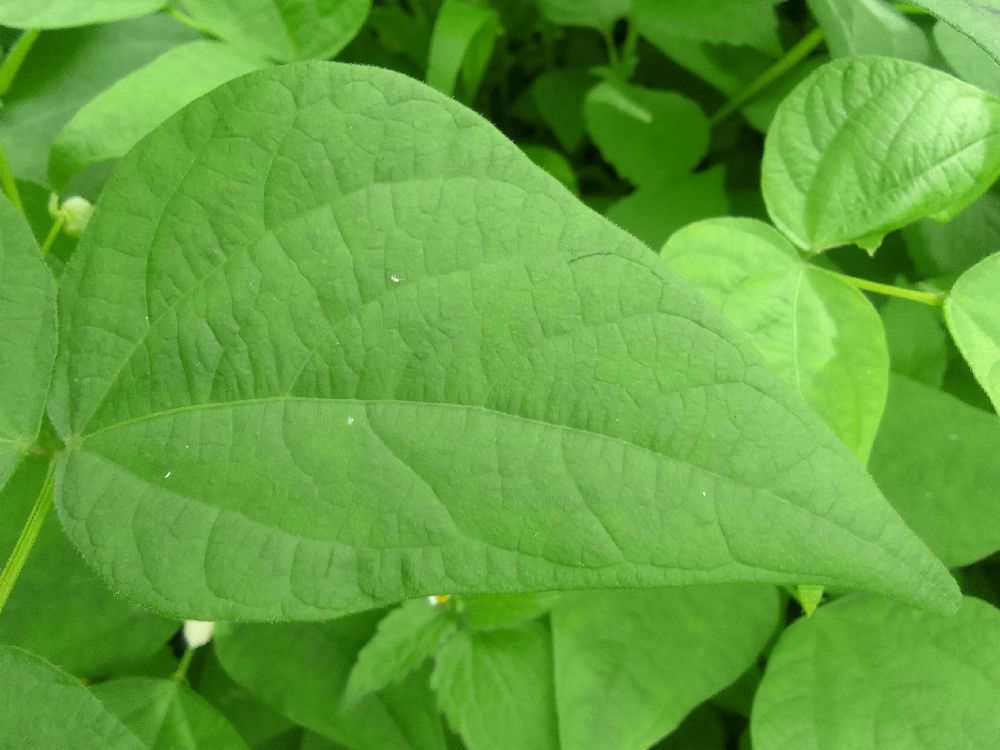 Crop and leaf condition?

common bean, healthy
